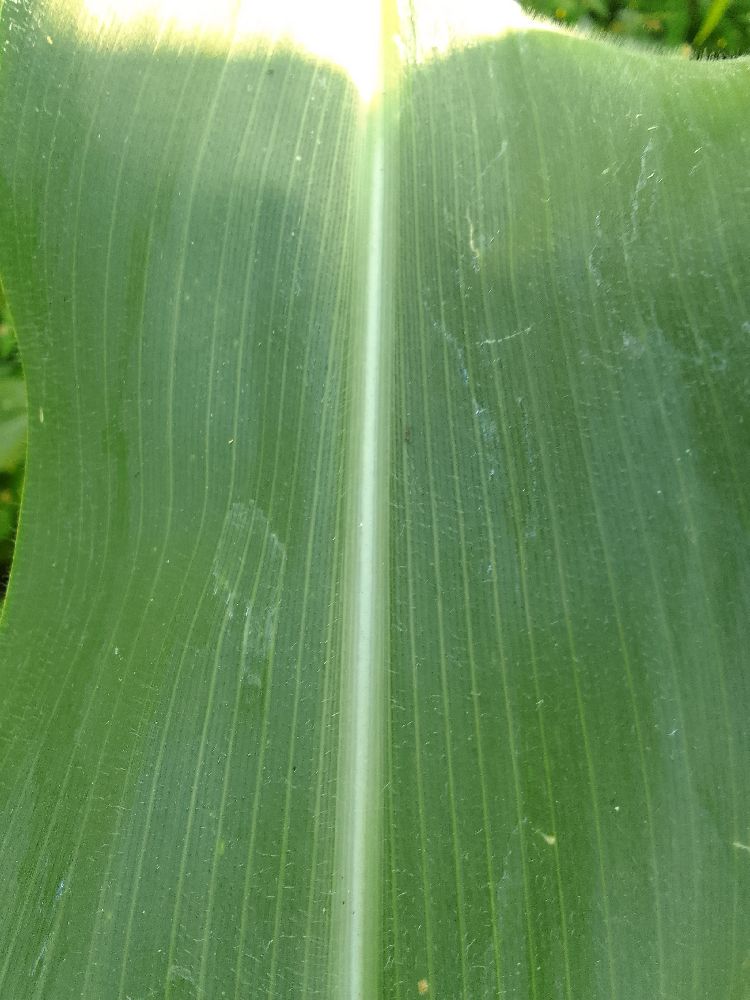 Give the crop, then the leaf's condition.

maize, healthy
